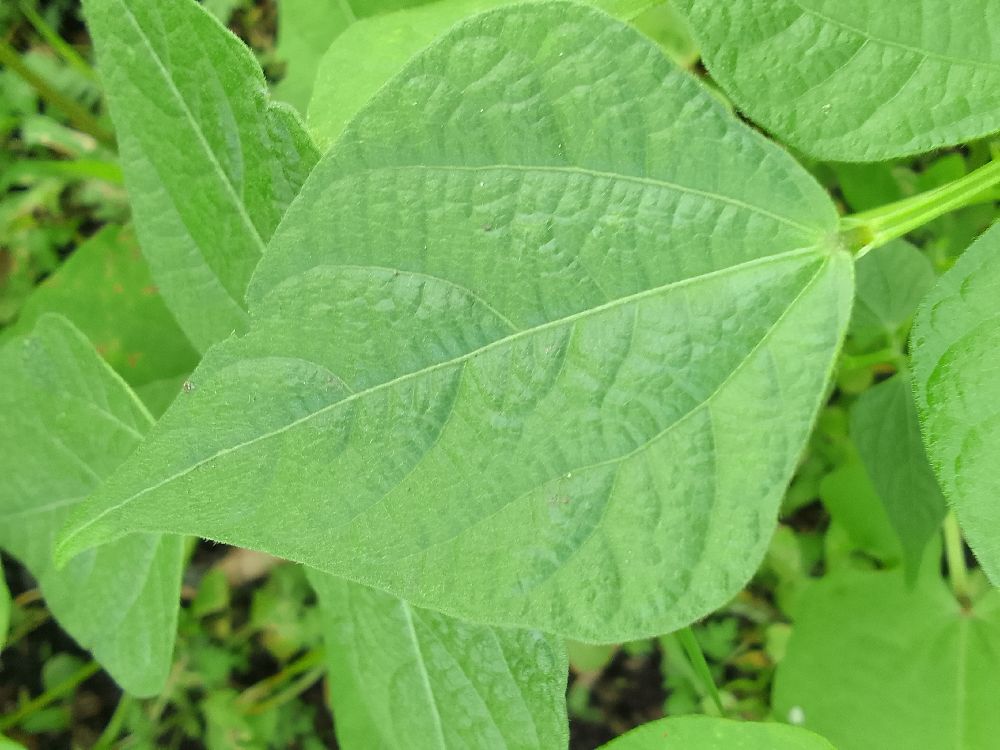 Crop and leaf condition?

common bean, healthy
